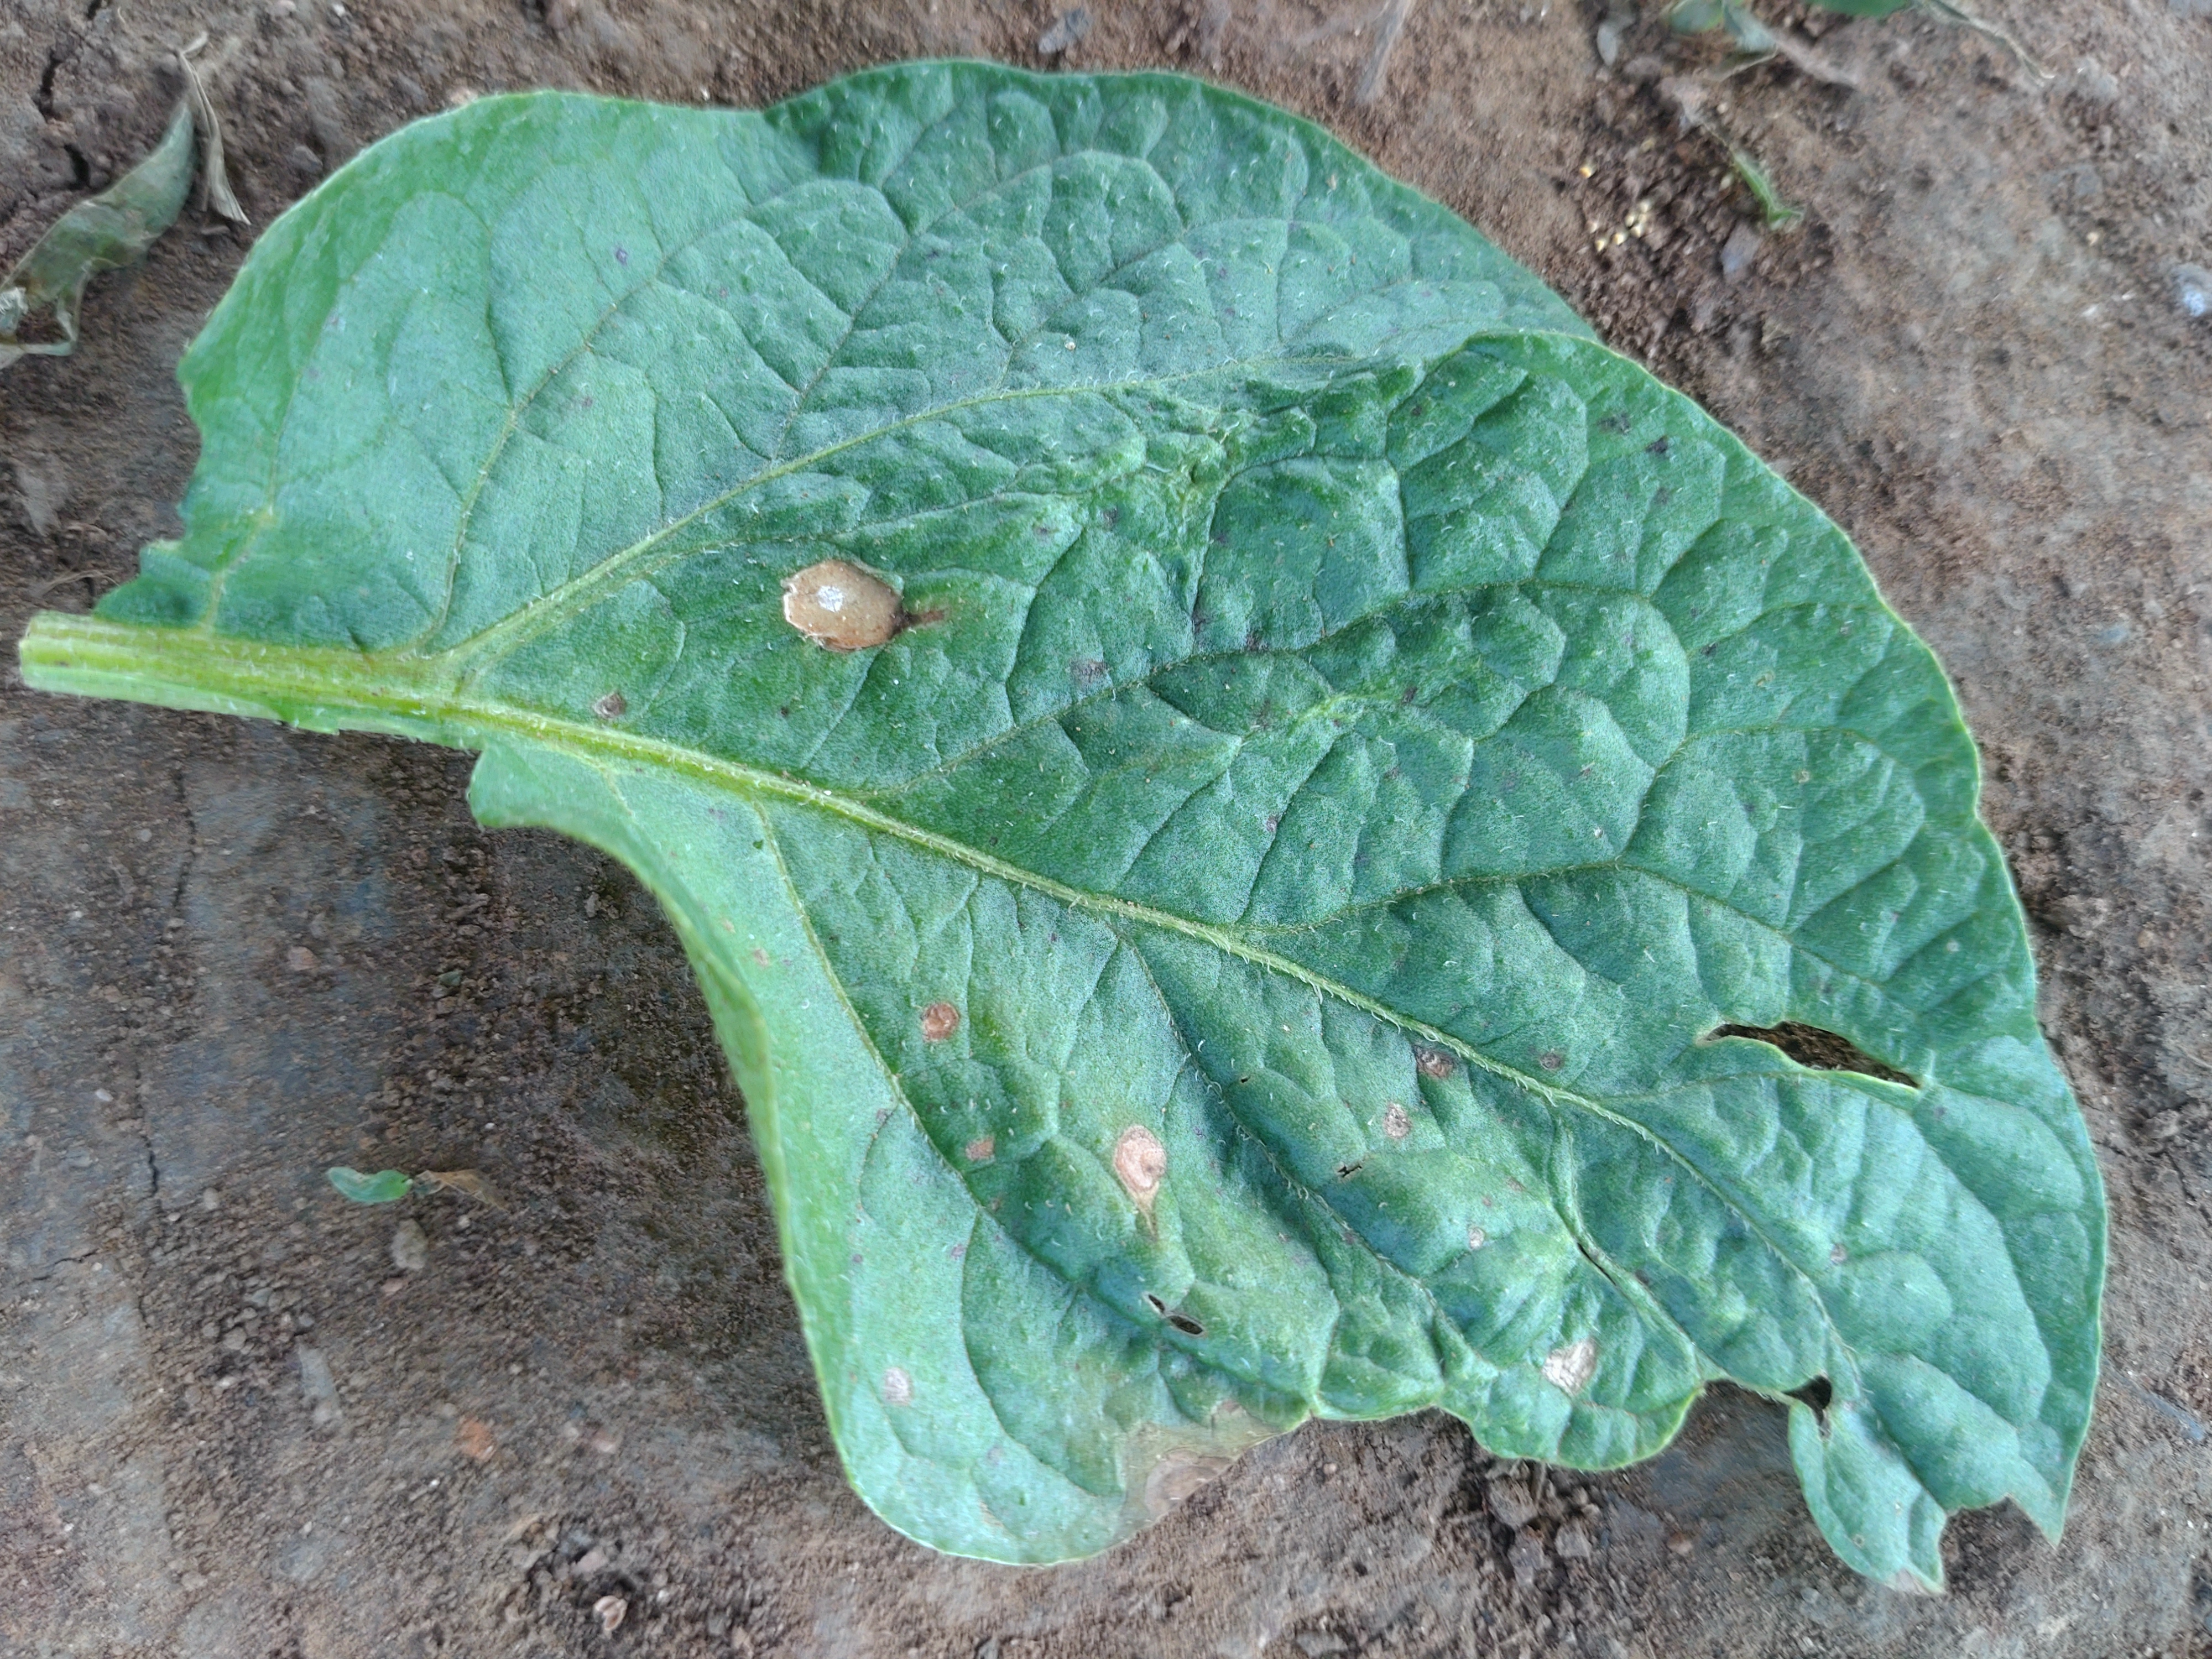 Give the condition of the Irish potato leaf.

early blight
